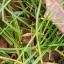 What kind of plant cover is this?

grass
